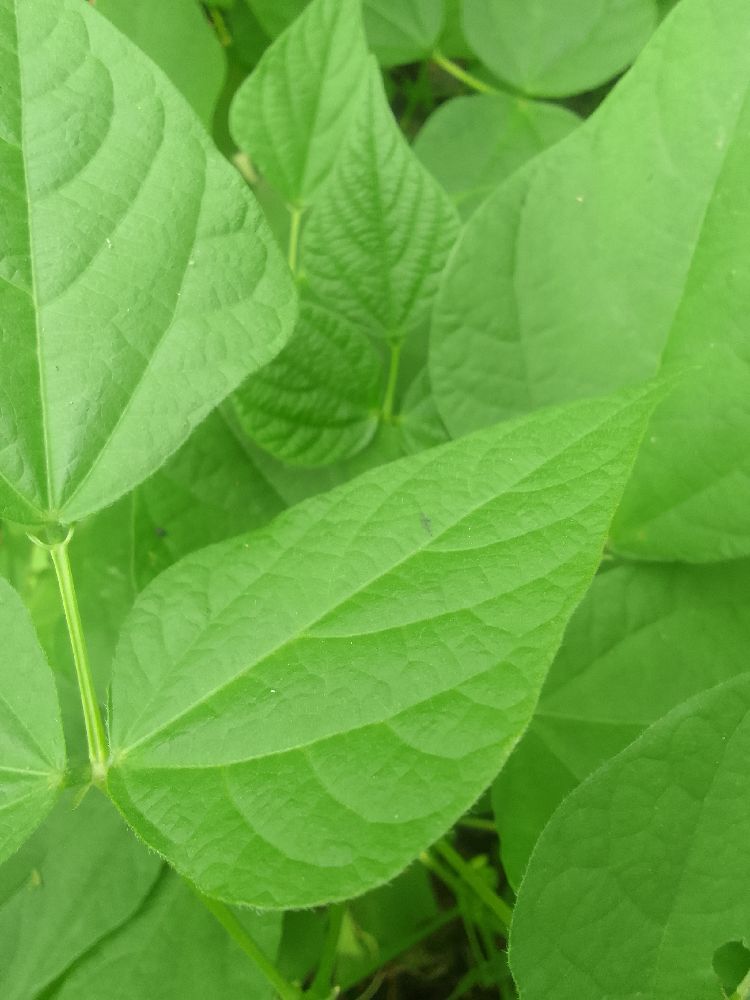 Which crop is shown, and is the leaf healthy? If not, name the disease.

common bean, healthy
